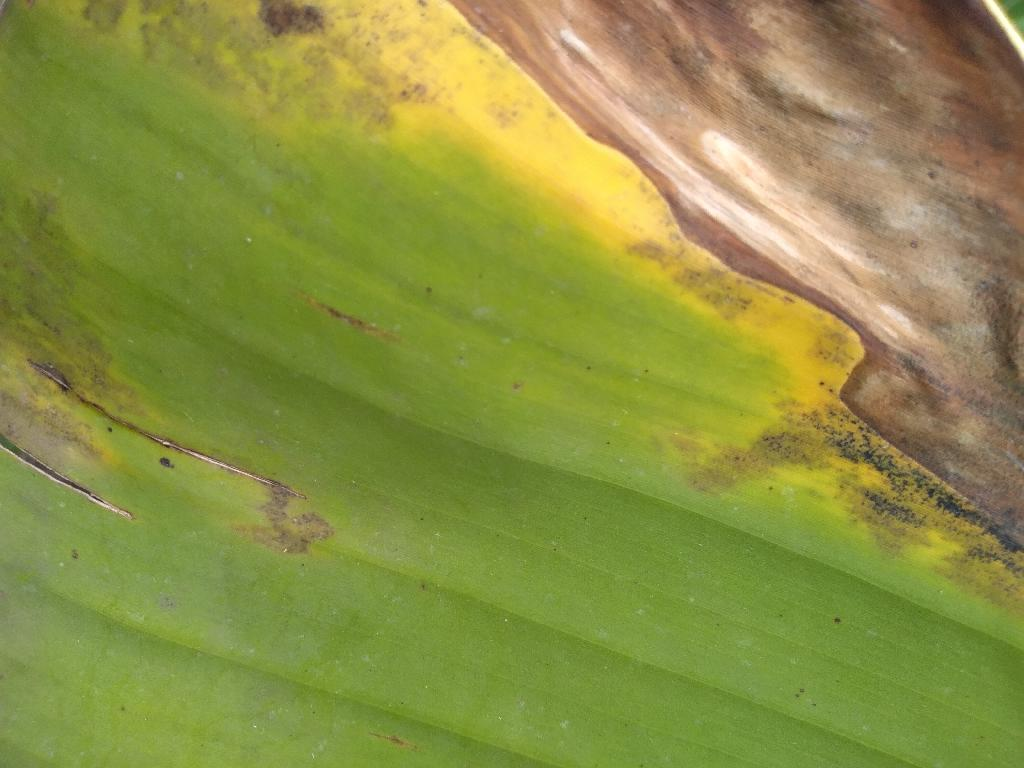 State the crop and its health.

banana, black sigatoka
